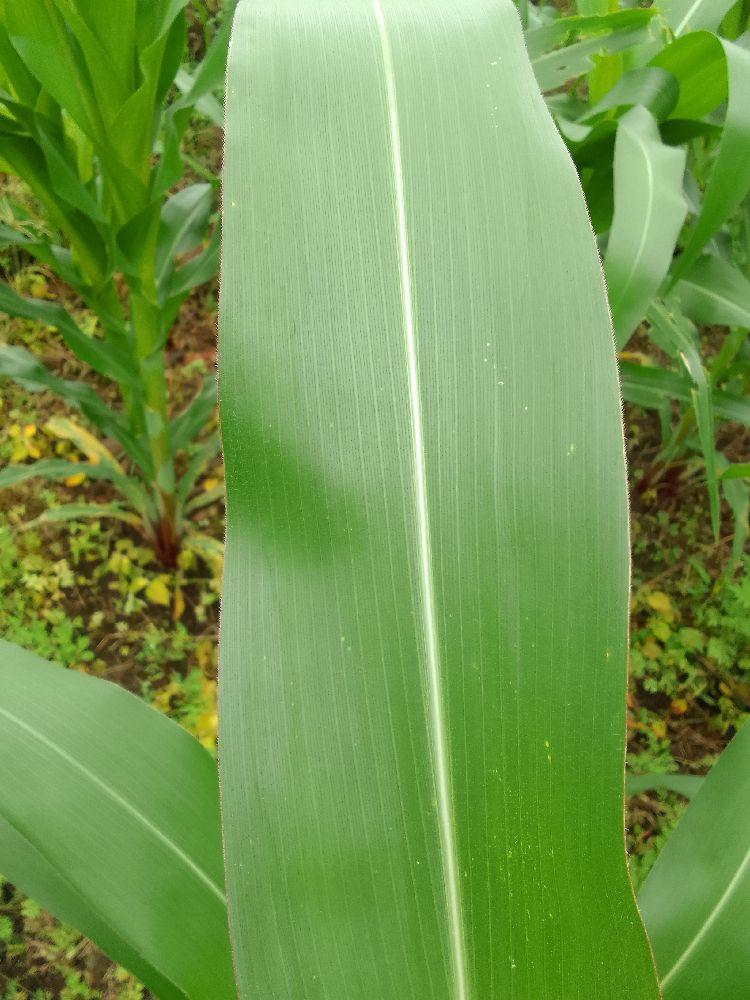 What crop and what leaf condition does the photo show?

maize, healthy
